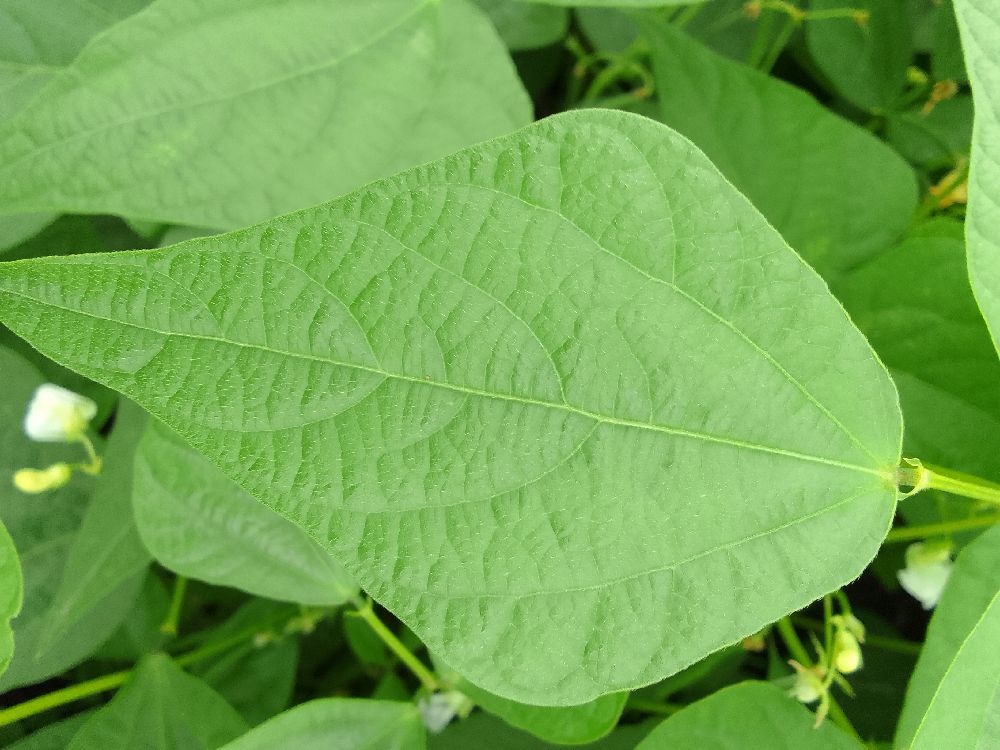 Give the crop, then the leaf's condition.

common bean, healthy
